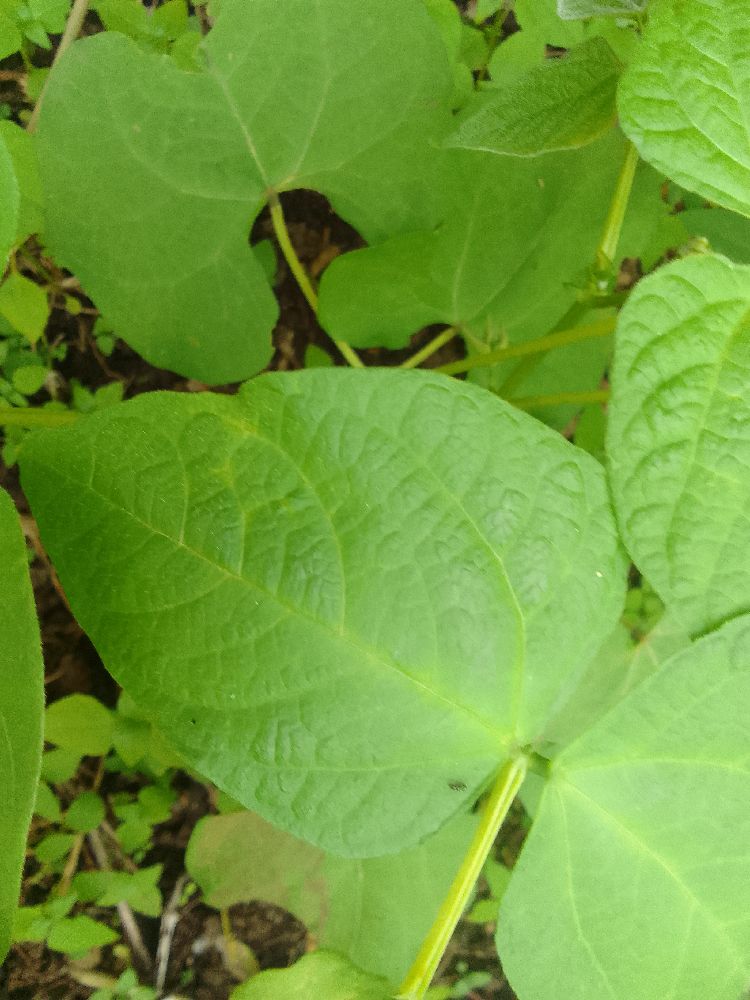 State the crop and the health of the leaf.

common bean, healthy
